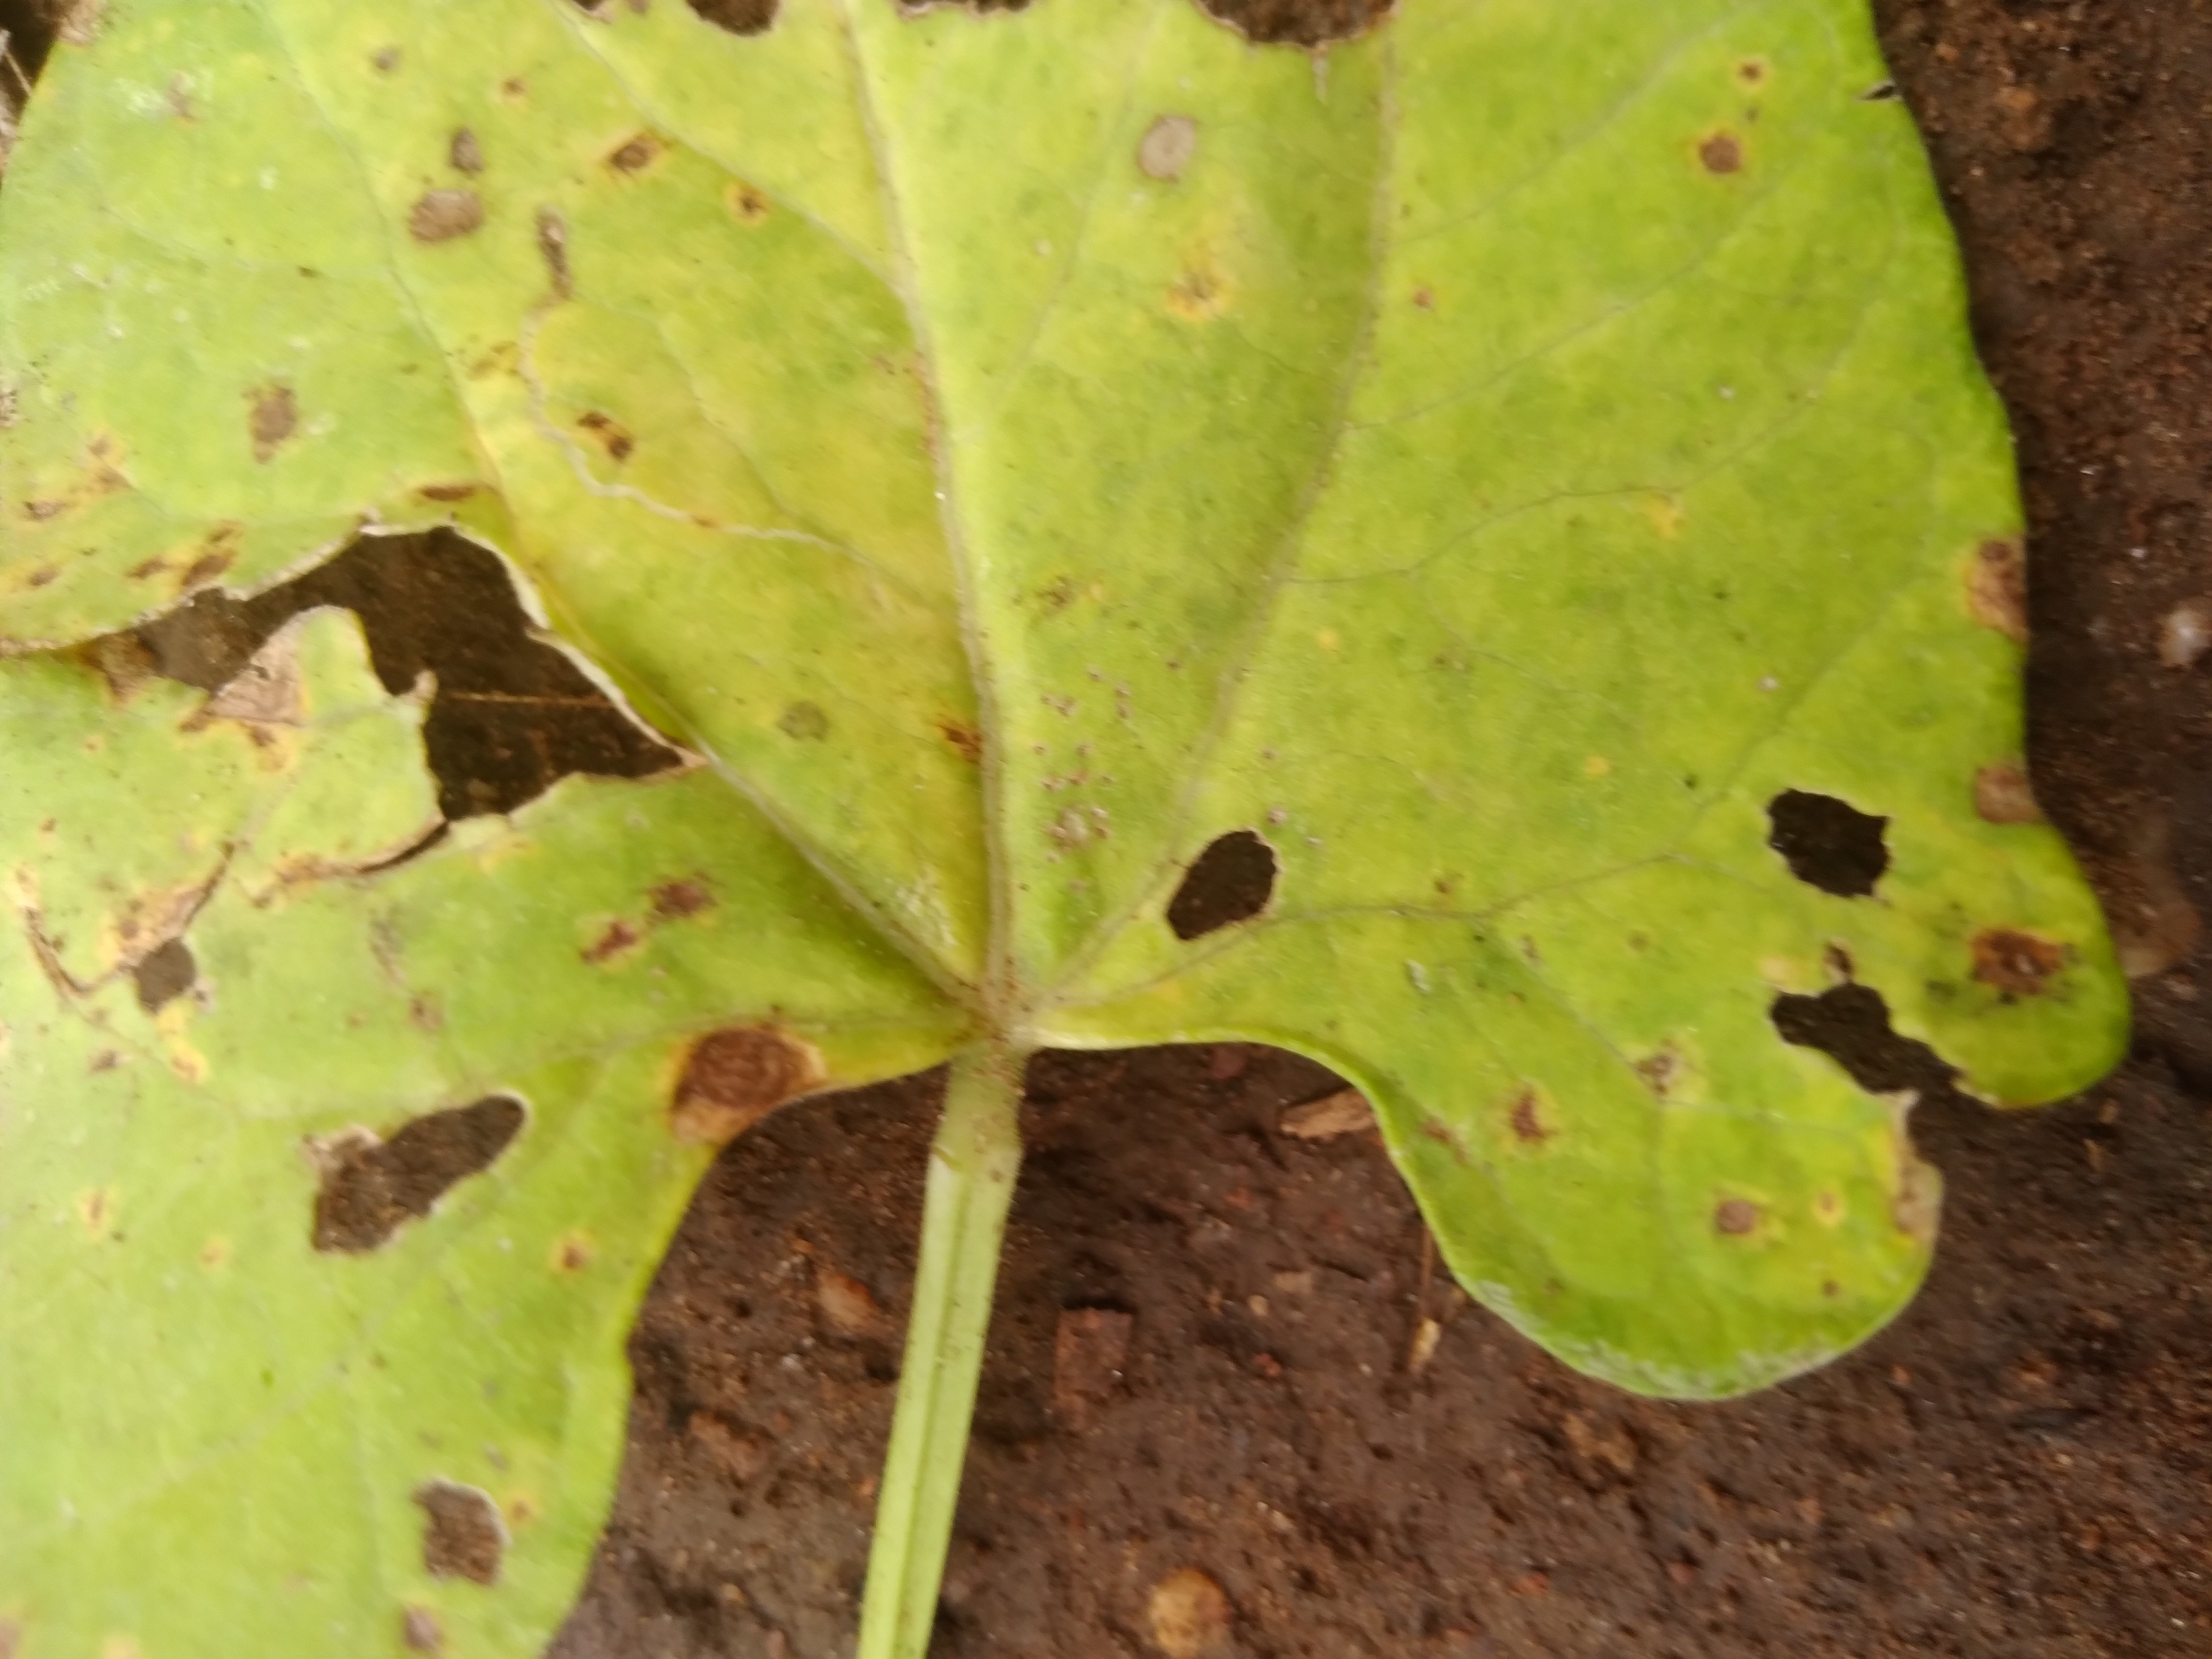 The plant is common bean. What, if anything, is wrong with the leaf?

rust
